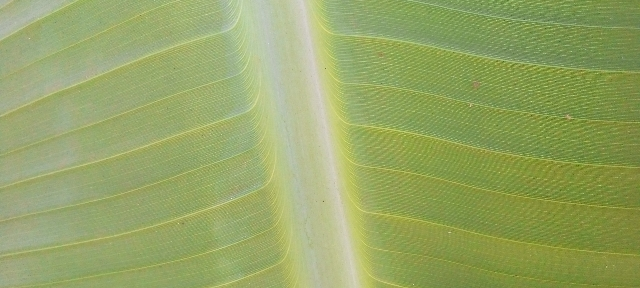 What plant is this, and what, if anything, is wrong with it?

banana, healthy
